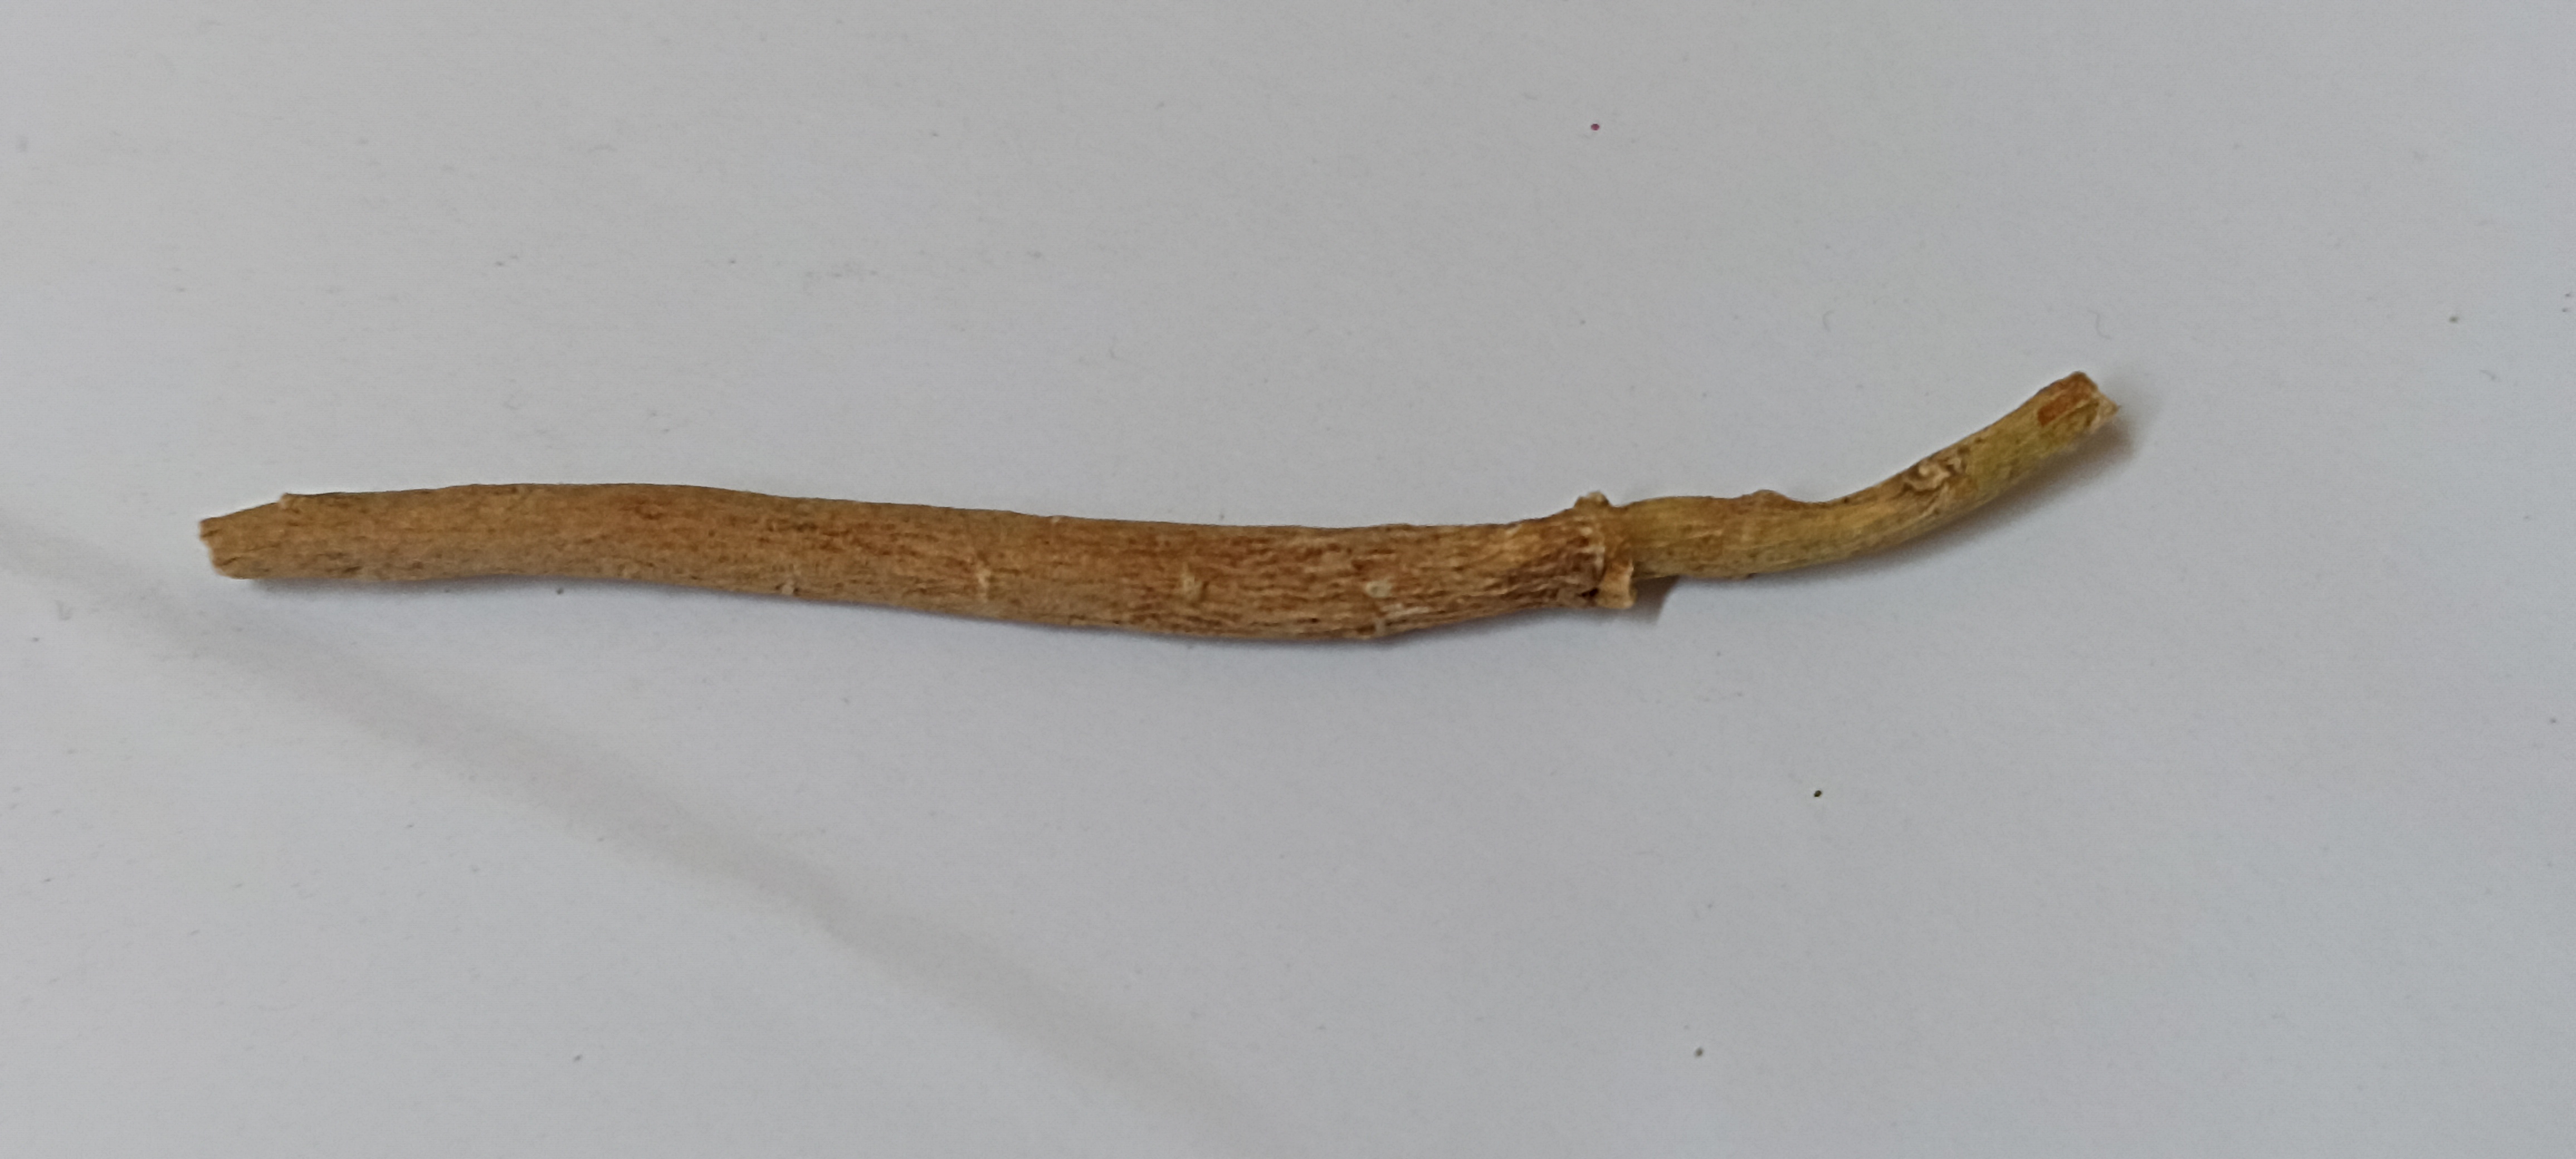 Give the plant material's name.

ashwagandha
